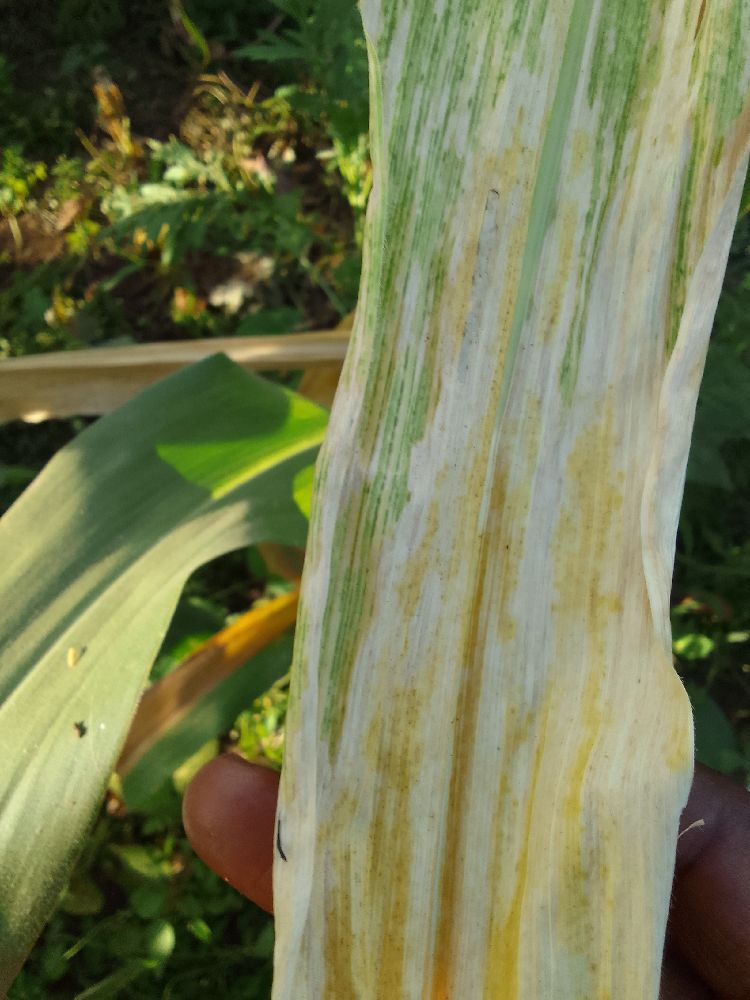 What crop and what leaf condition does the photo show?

maize, maize lethal necrosis
